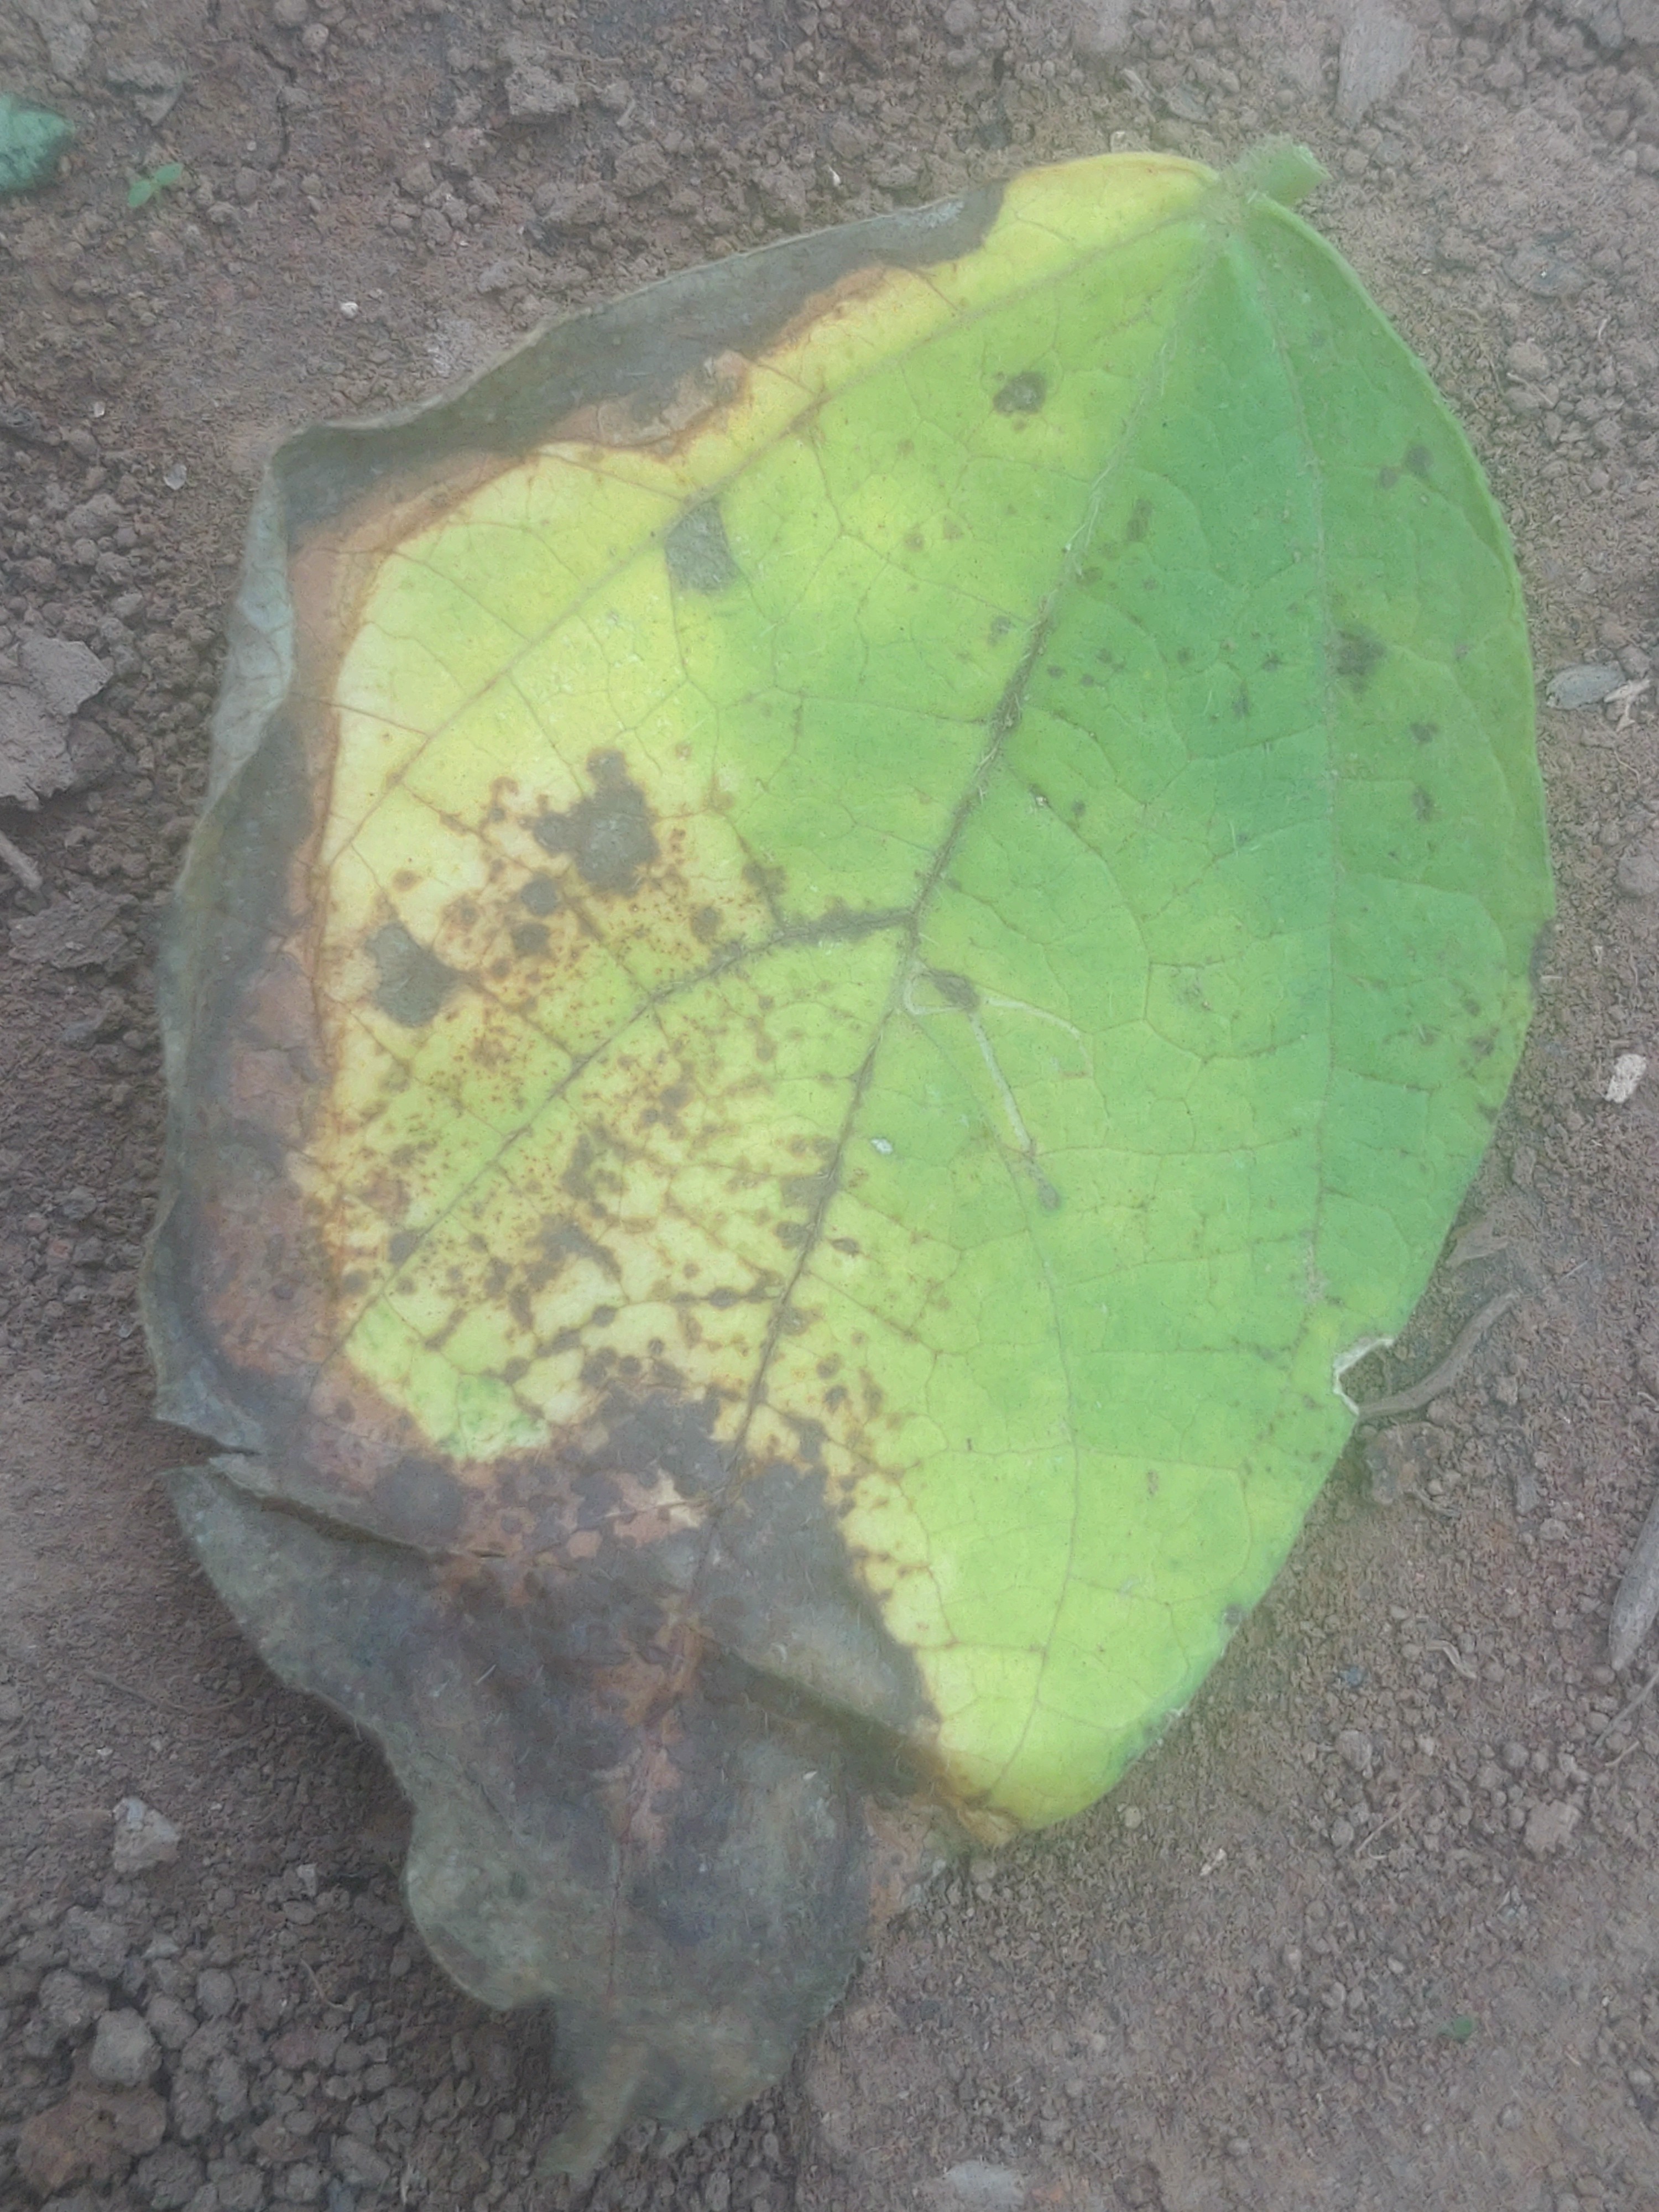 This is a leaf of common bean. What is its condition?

anthracnose
